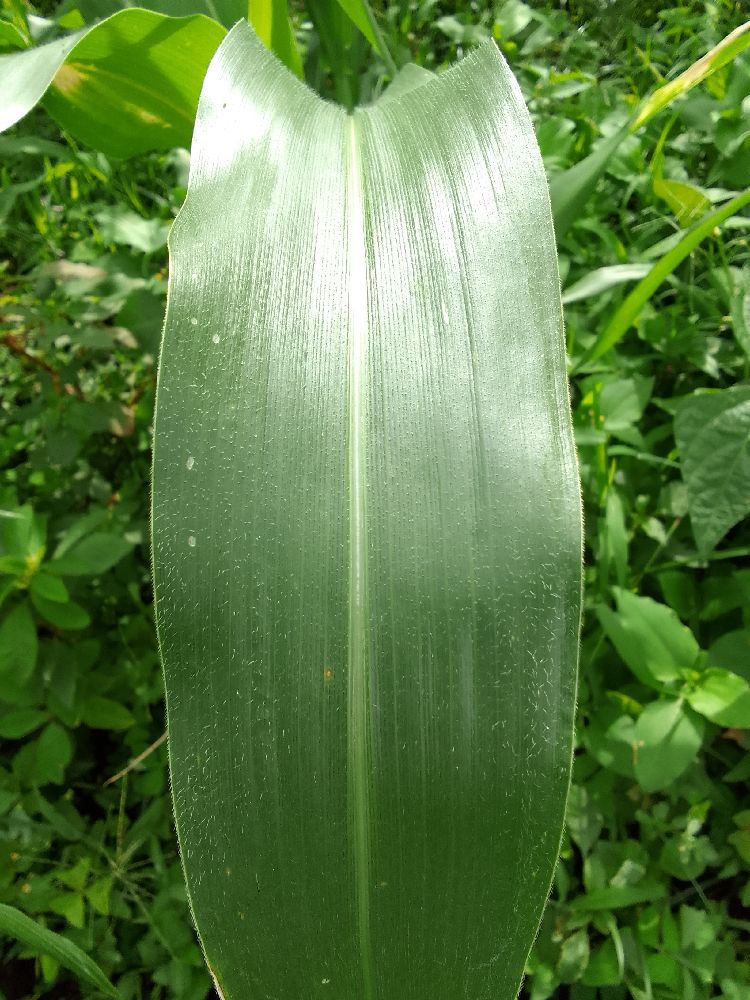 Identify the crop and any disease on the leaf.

maize, healthy
